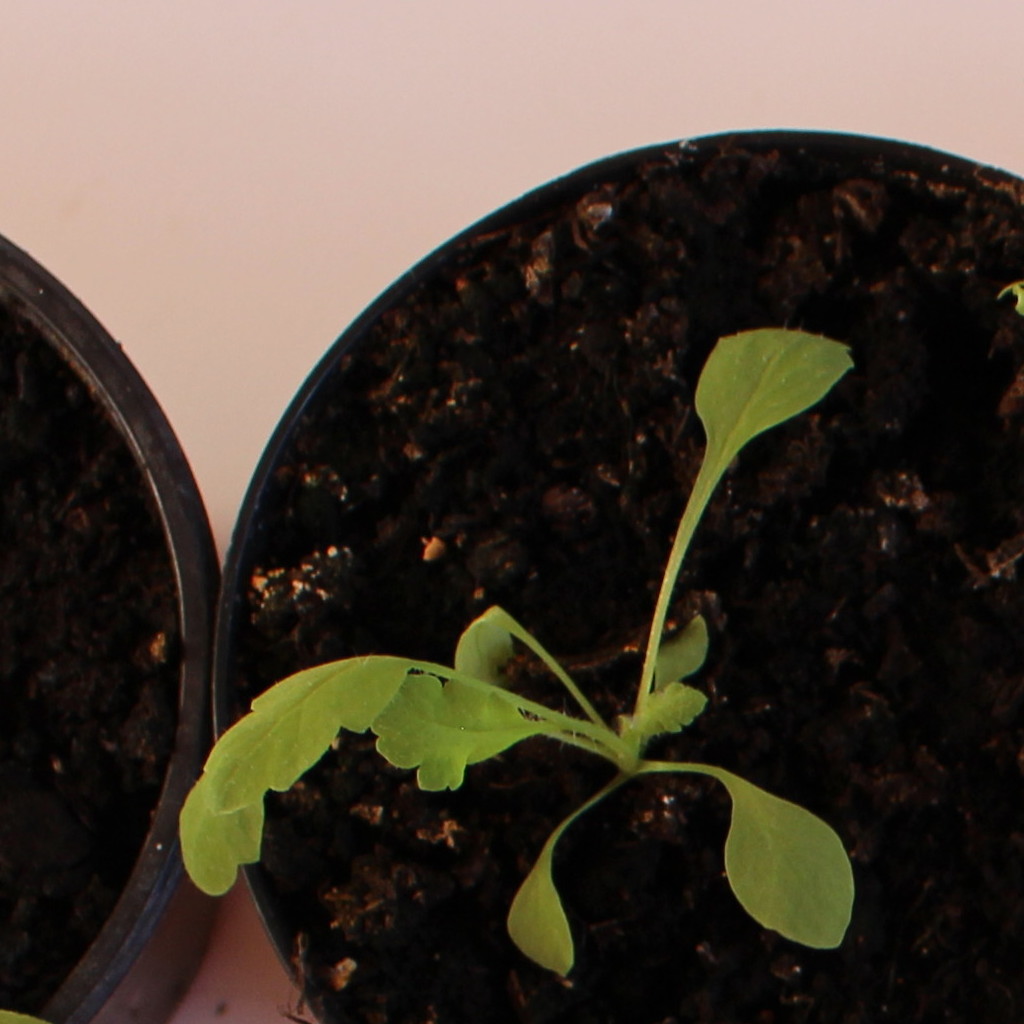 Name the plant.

Papaver rhoeas
